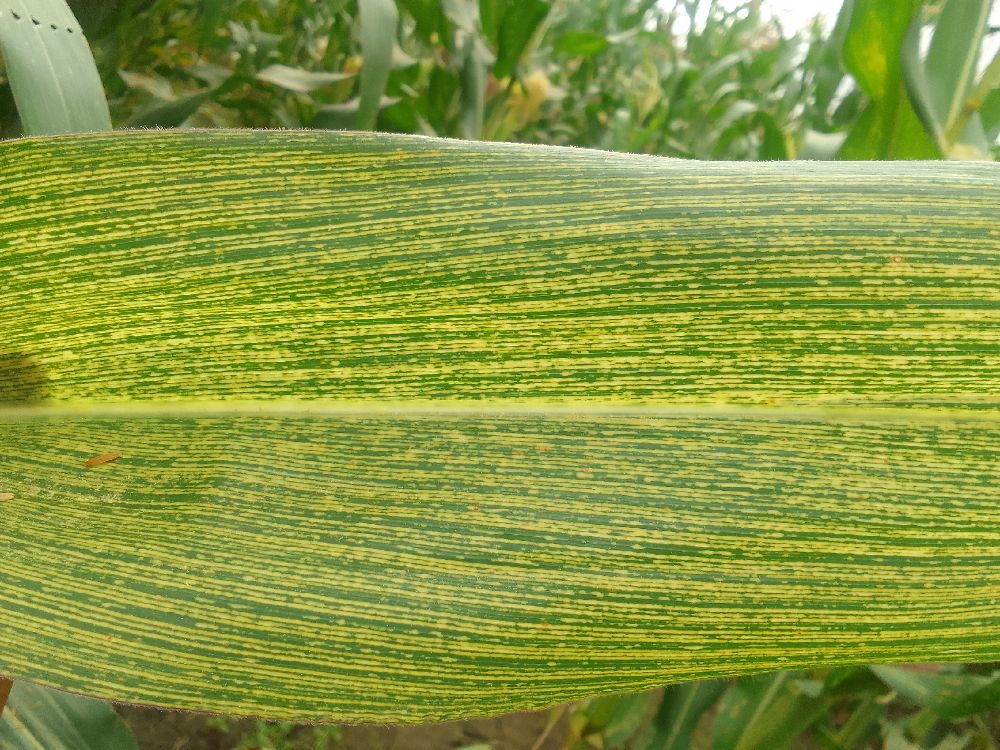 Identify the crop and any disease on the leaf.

maize, maize streak virus
